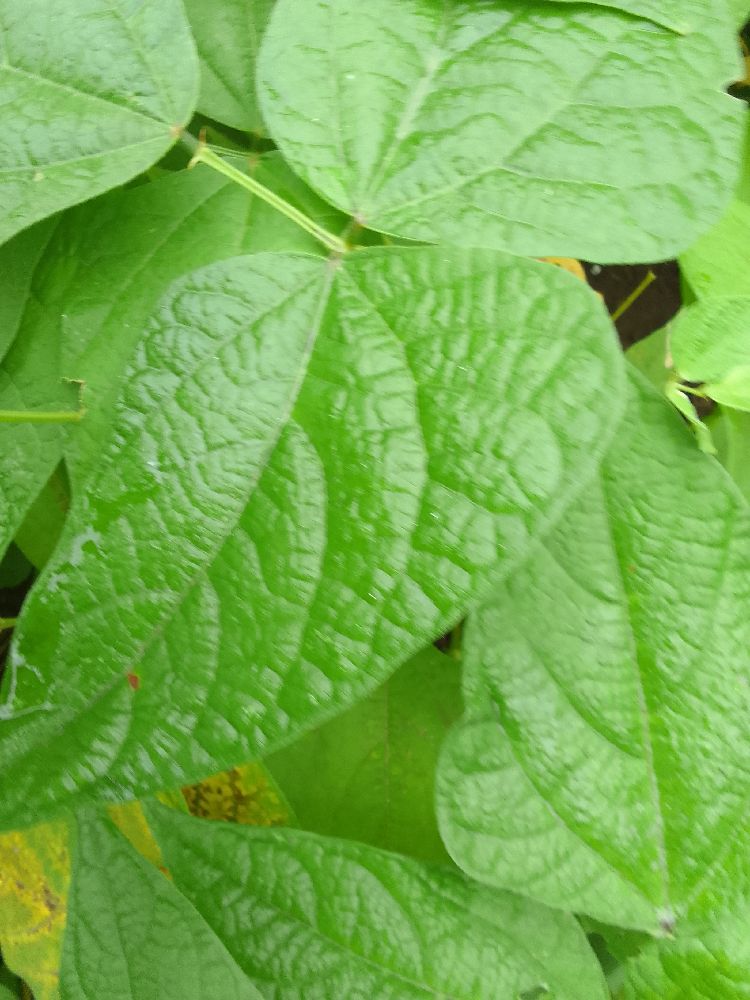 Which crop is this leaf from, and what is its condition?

common bean, healthy
